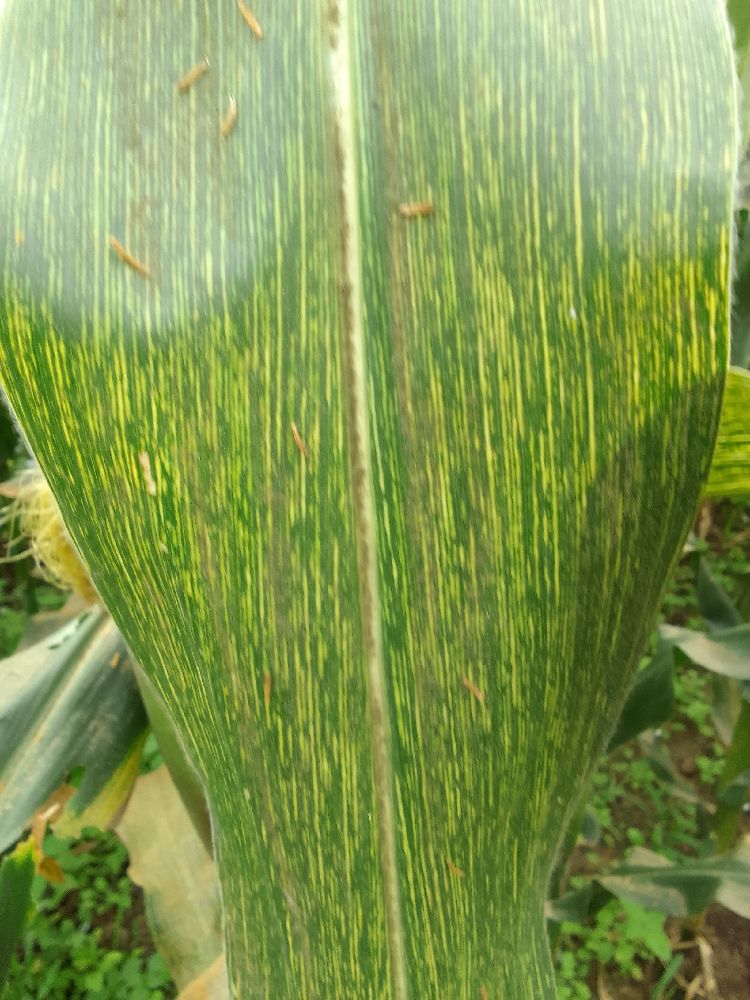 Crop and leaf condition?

maize, maize streak virus
